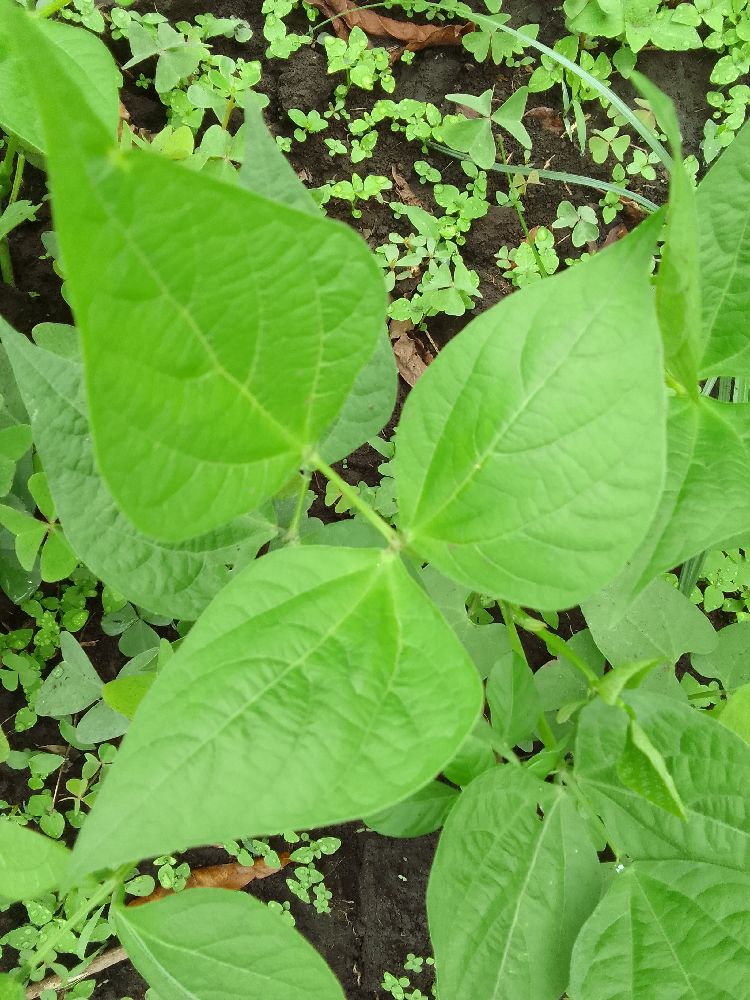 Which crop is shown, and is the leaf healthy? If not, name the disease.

common bean, healthy
